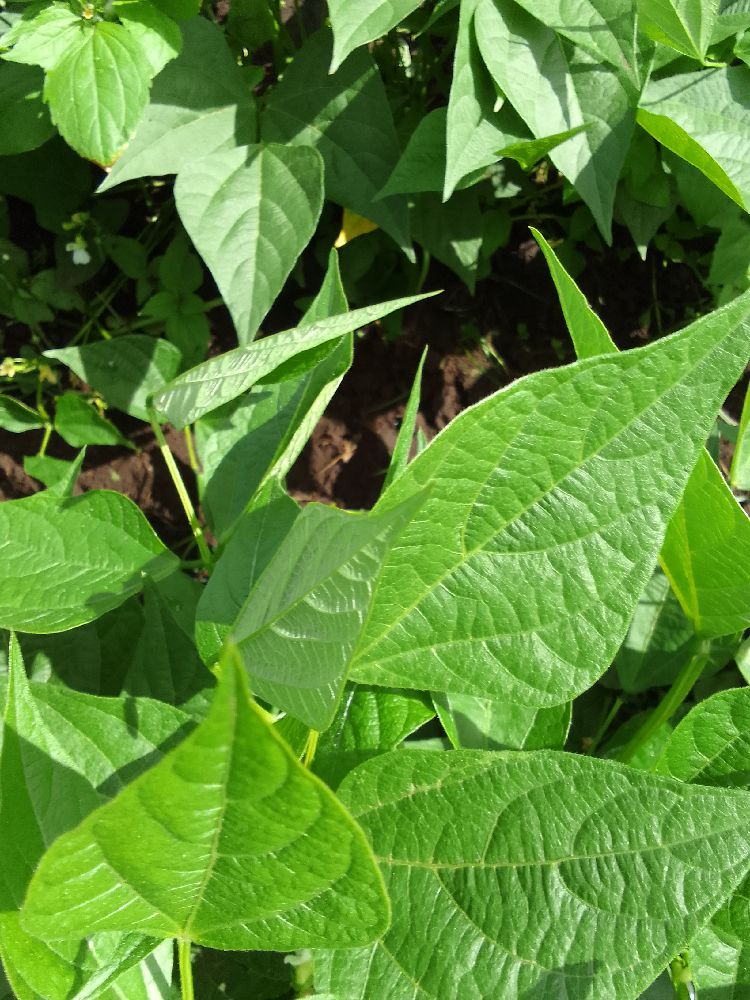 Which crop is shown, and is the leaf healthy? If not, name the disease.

common bean, healthy
